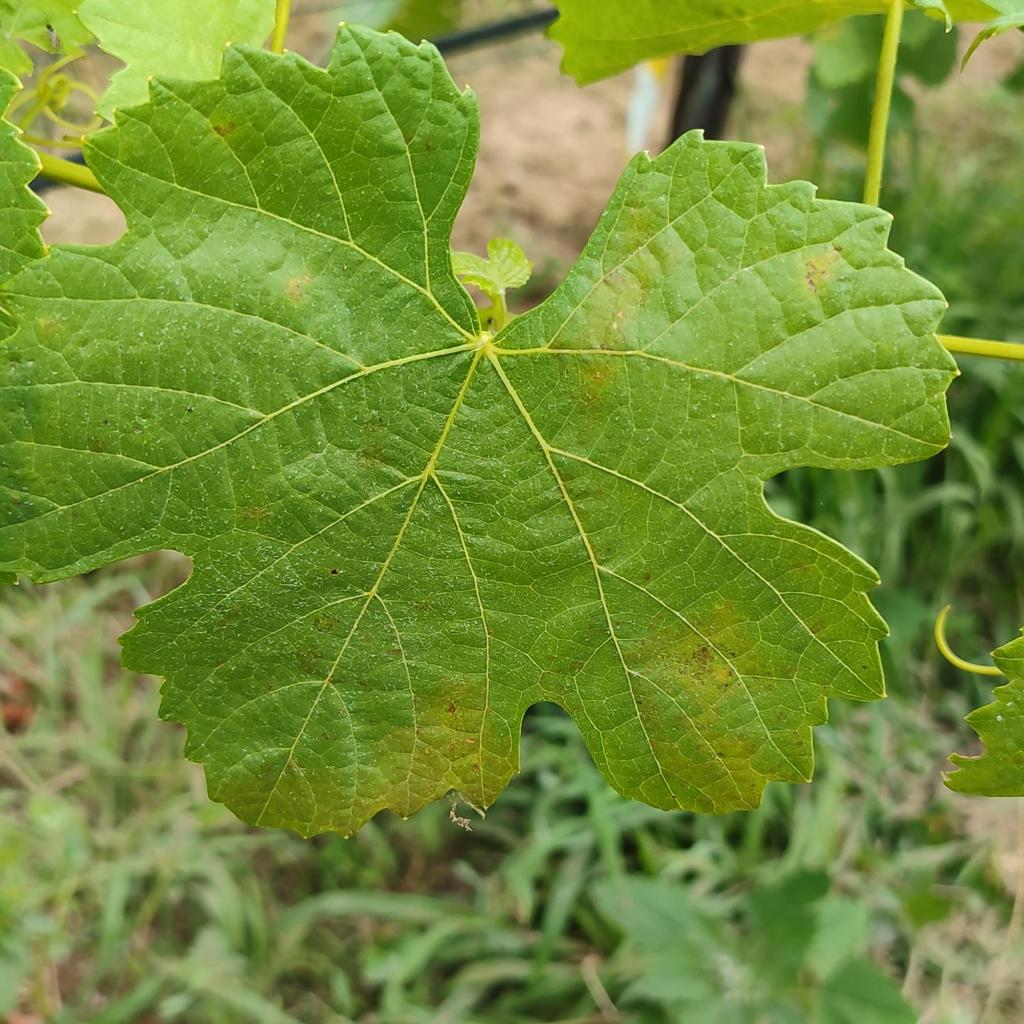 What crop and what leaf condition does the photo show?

grapevine, downy mildew
